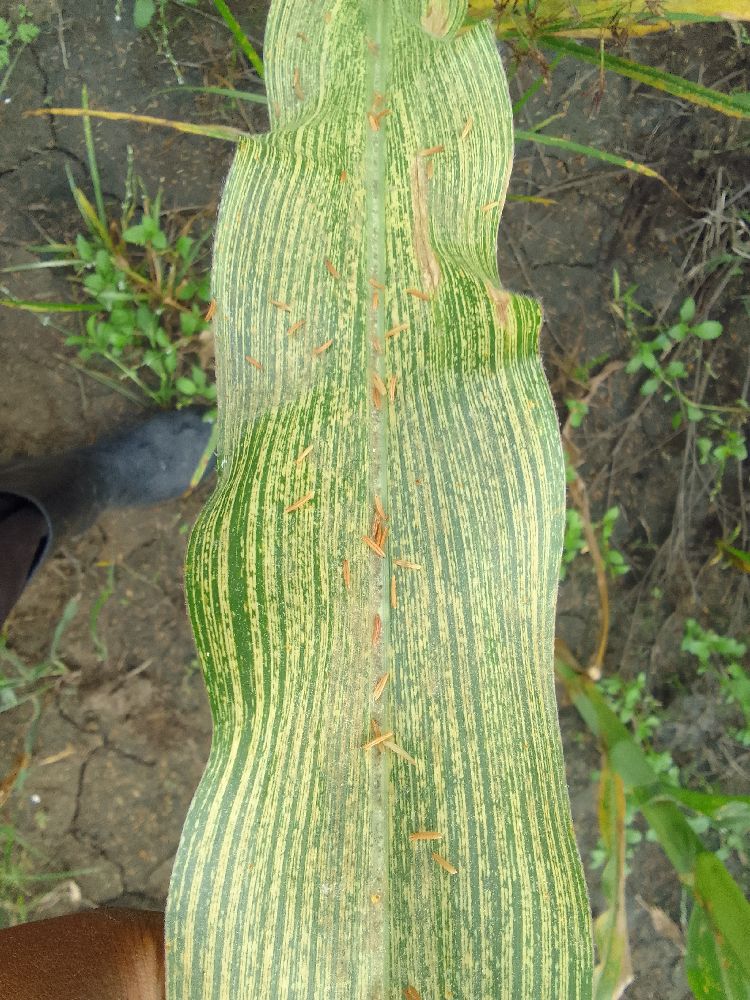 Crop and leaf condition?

maize, maize streak virus
